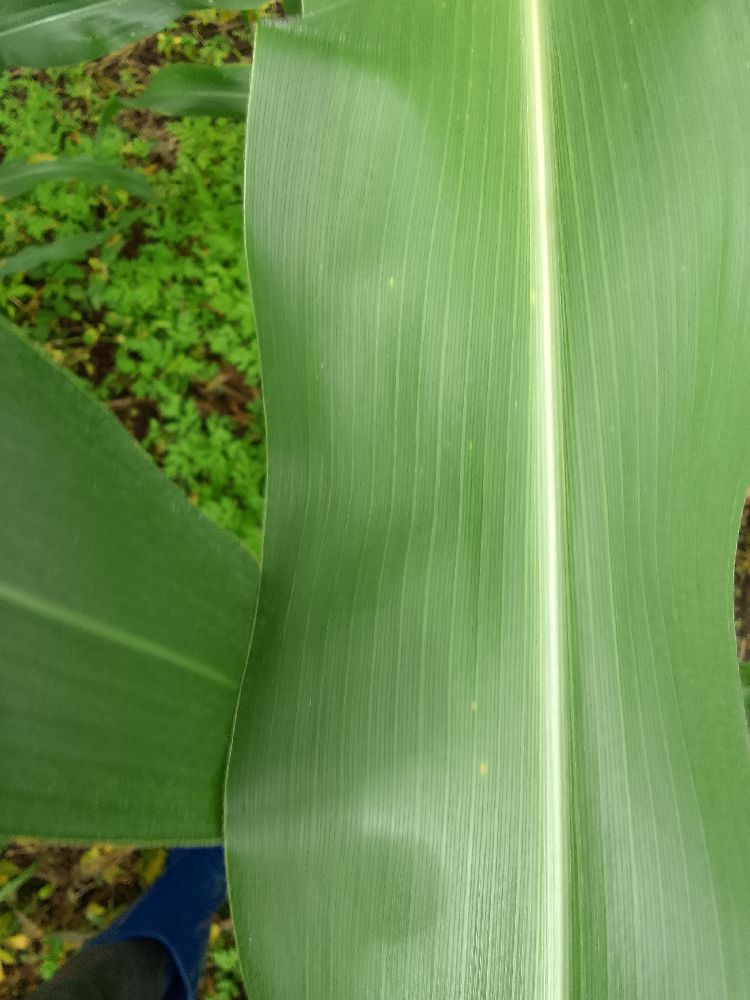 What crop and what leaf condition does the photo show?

maize, healthy
